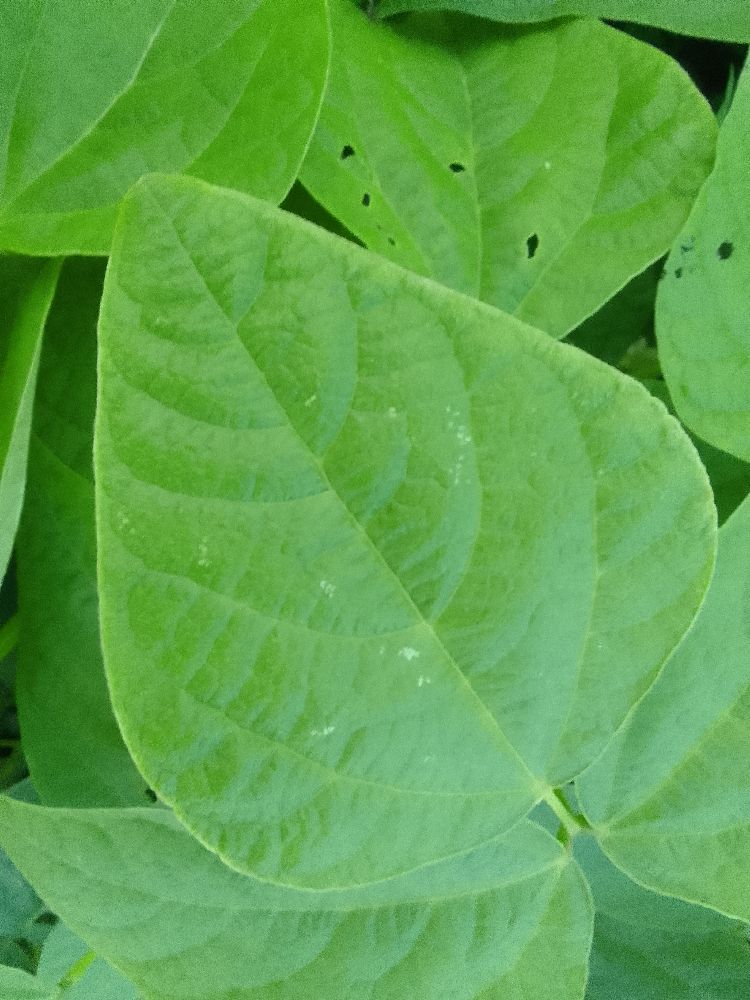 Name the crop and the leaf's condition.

common bean, healthy
